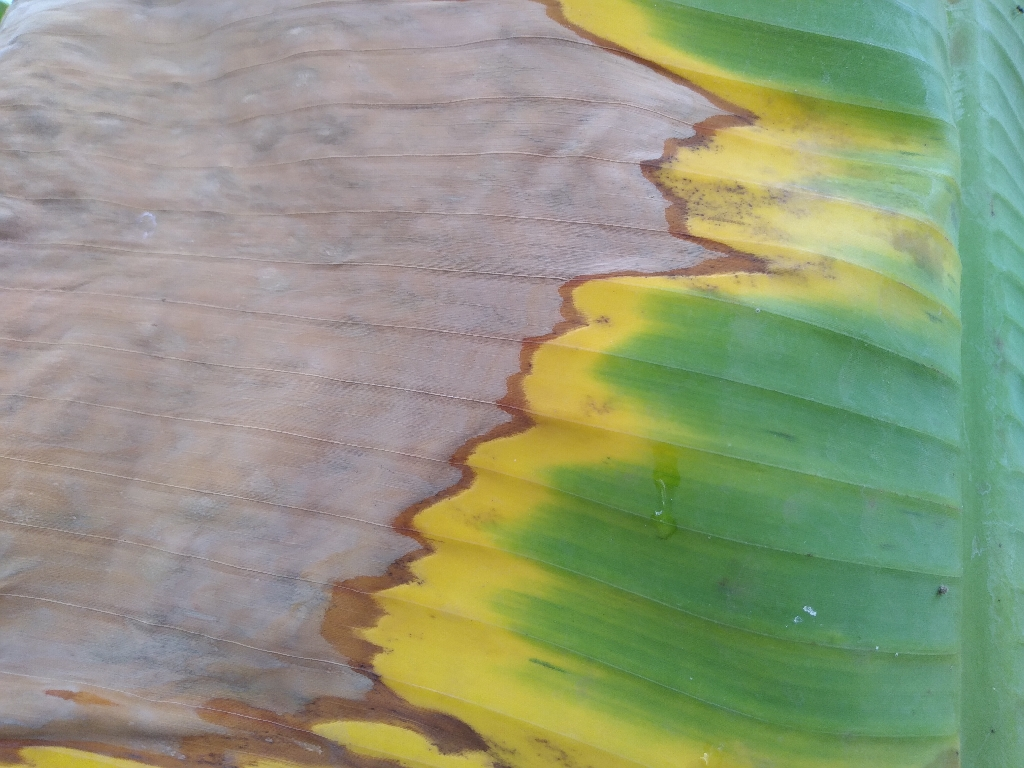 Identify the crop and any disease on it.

banana, black sigatoka
